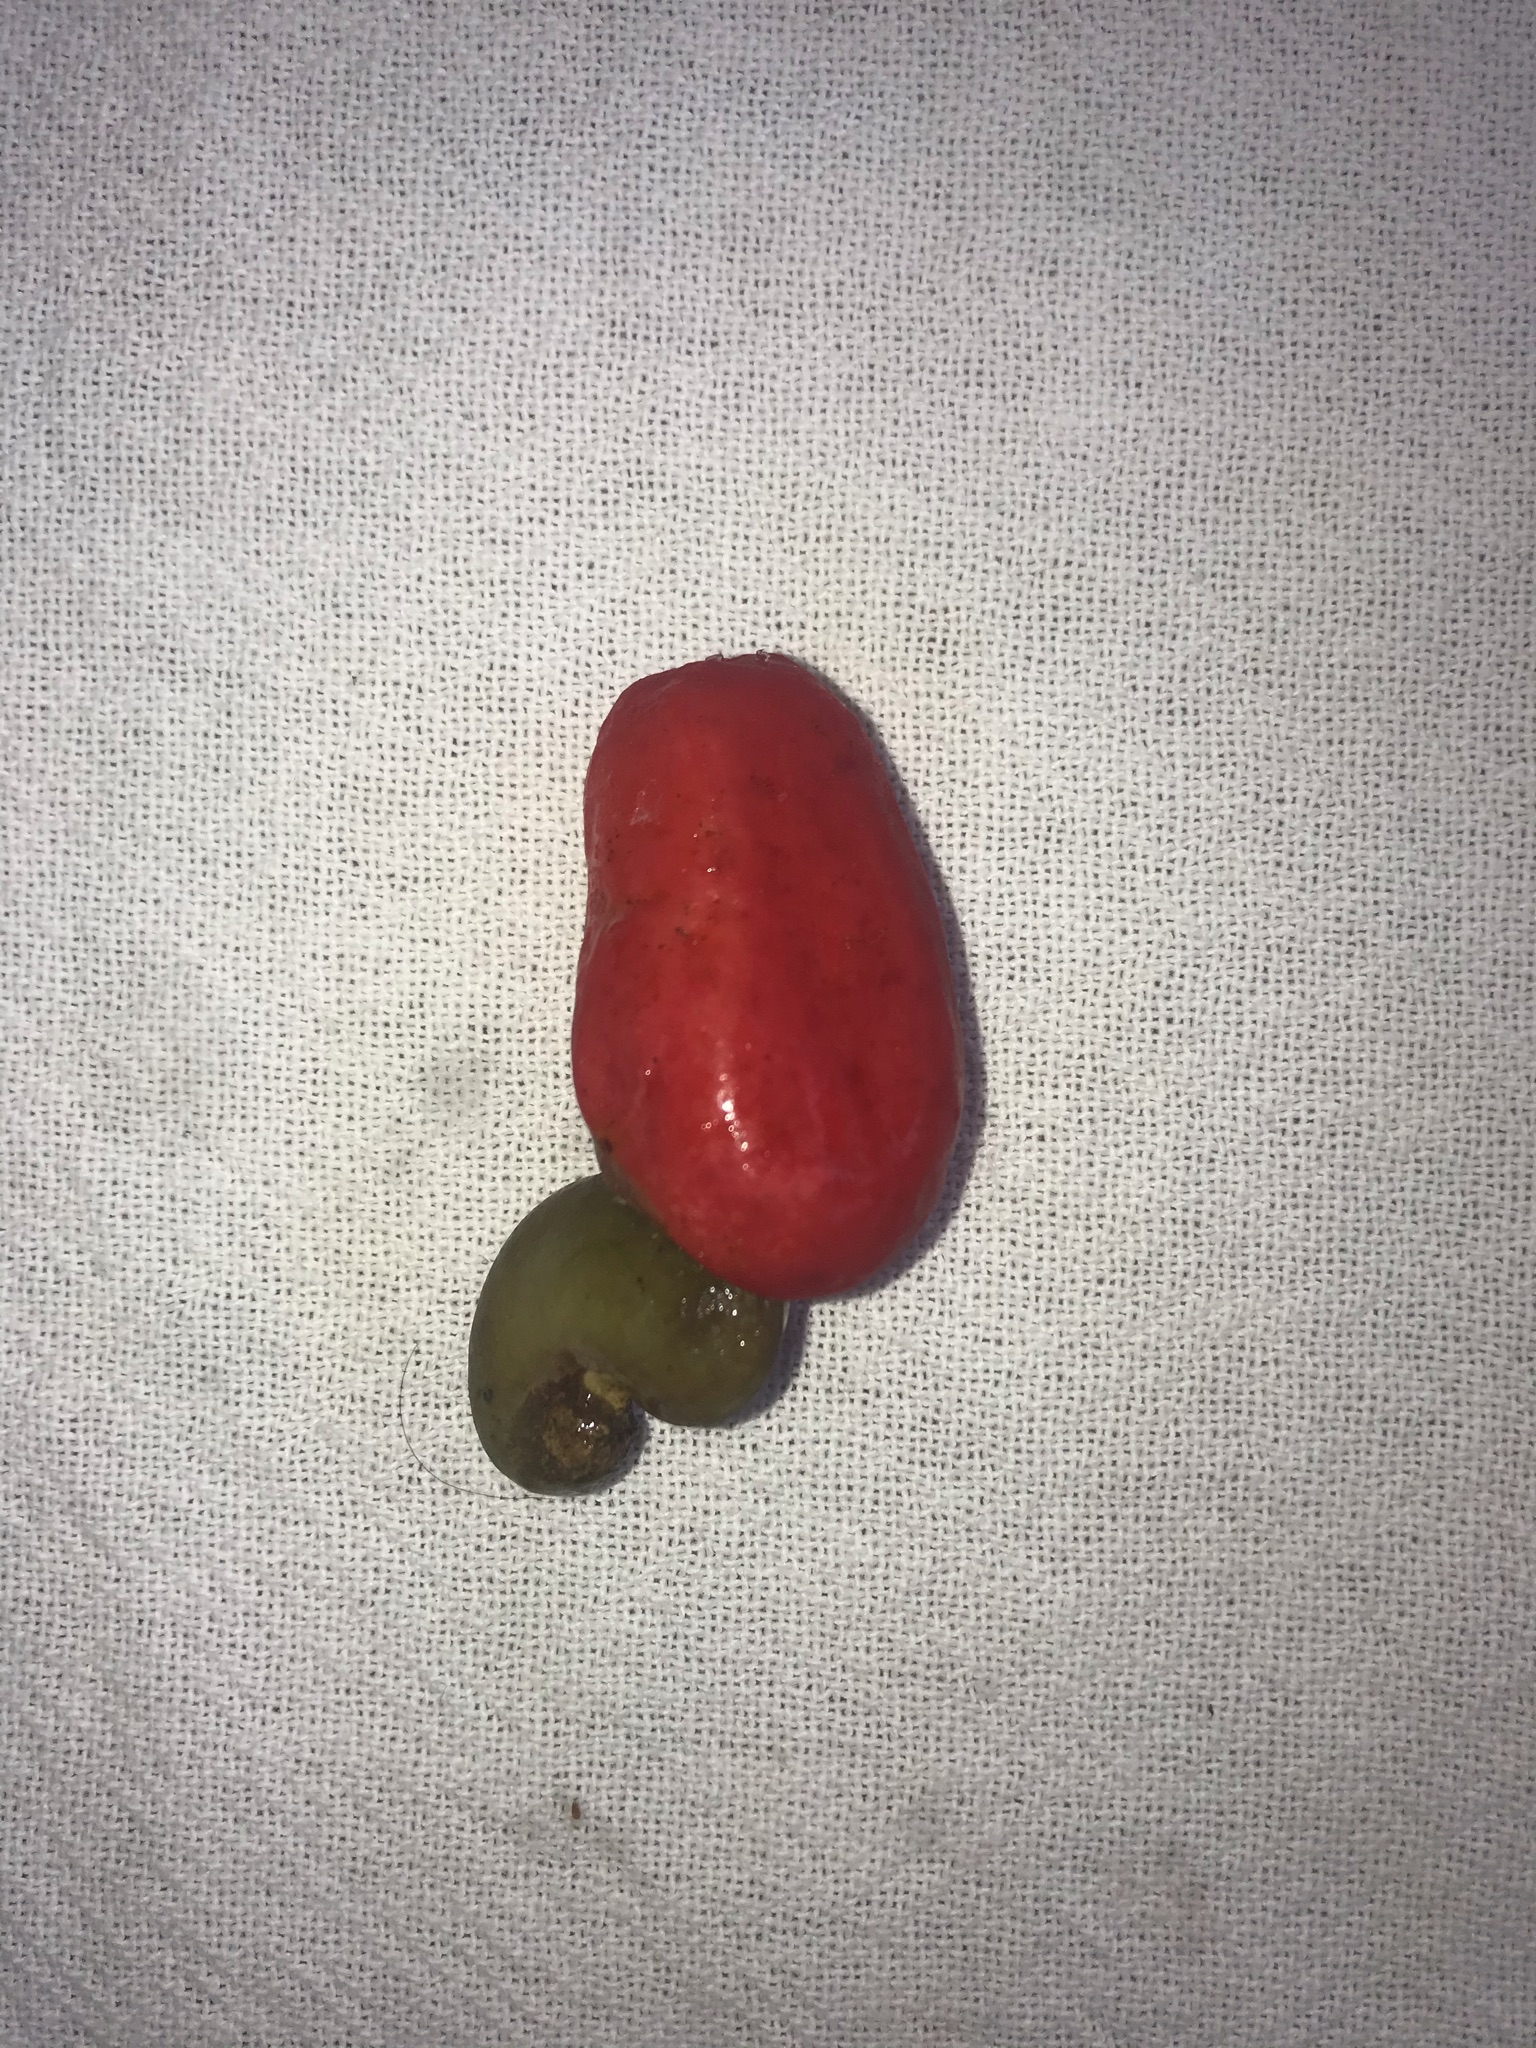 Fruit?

caju vermelho
